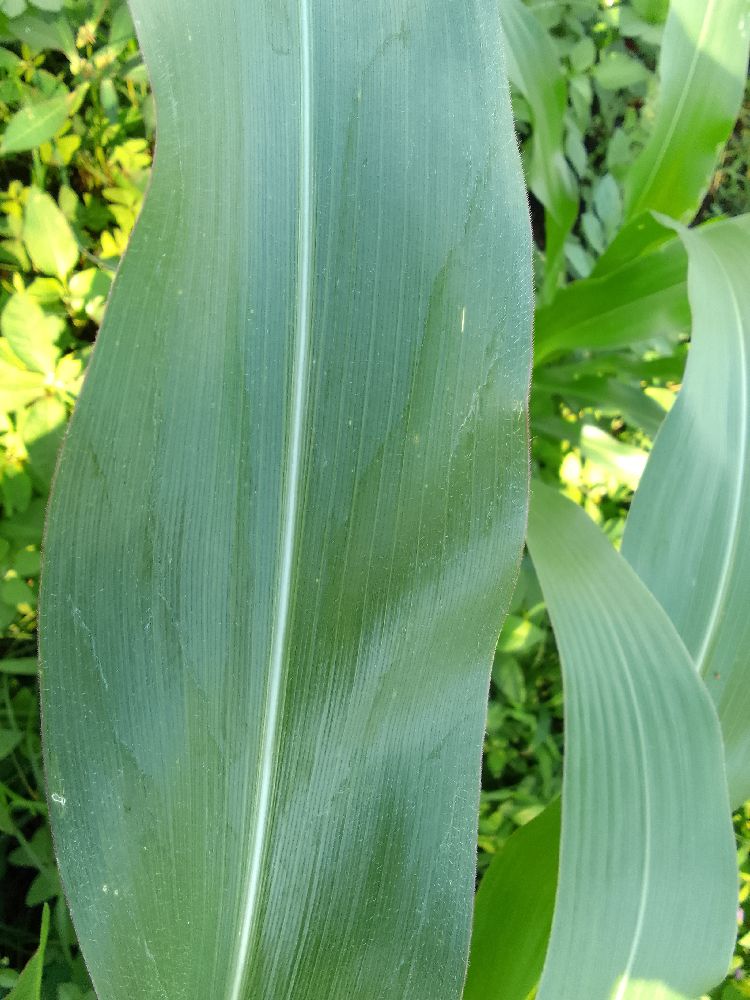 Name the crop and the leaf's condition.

maize, healthy
